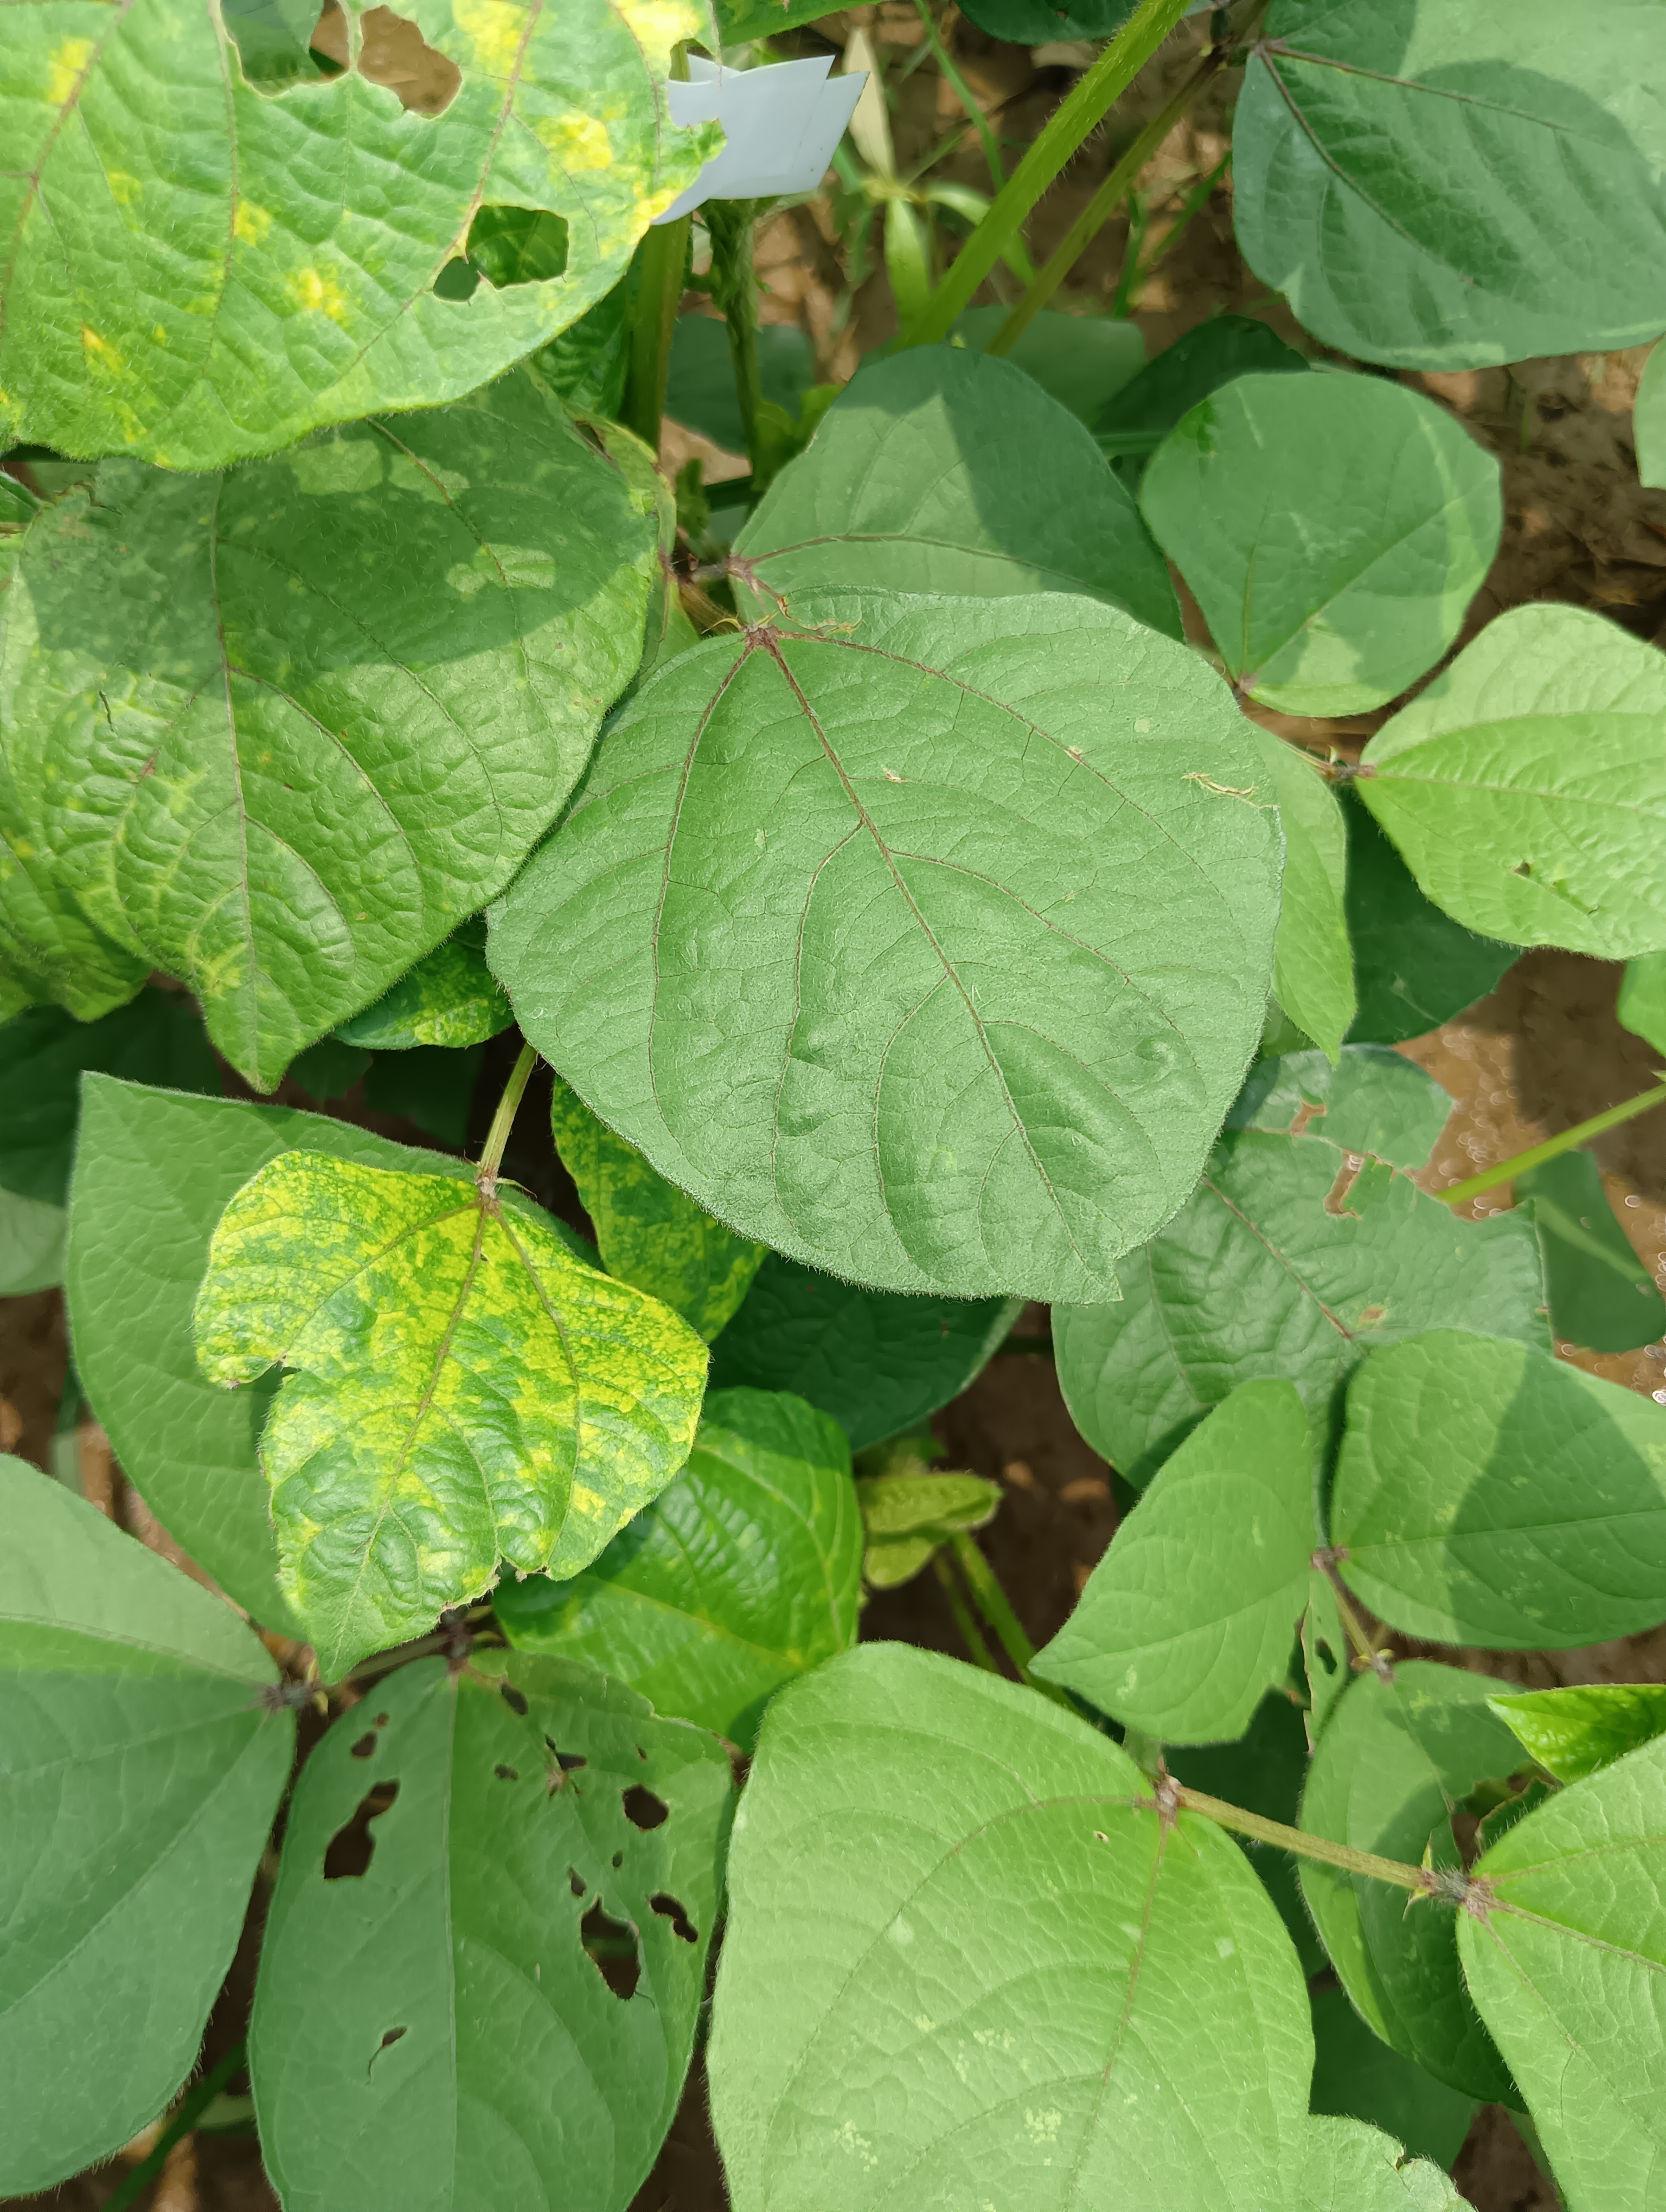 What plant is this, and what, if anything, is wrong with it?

mungbean, yellow mosaic
